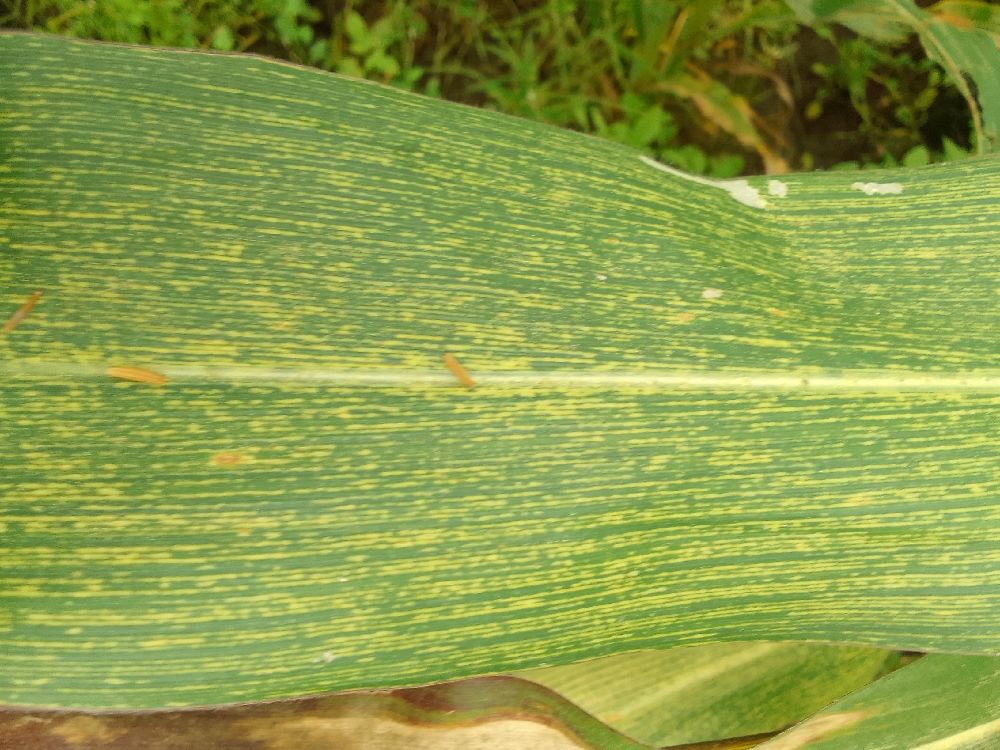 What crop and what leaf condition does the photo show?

maize, maize streak virus
